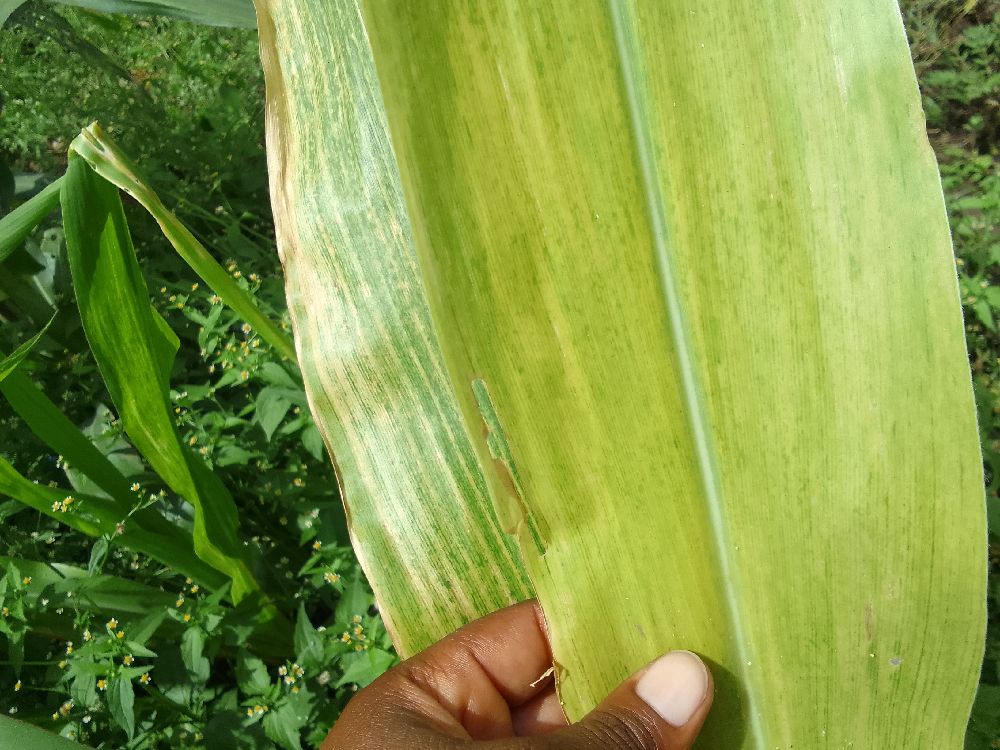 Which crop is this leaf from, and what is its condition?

maize, maize lethal necrosis
